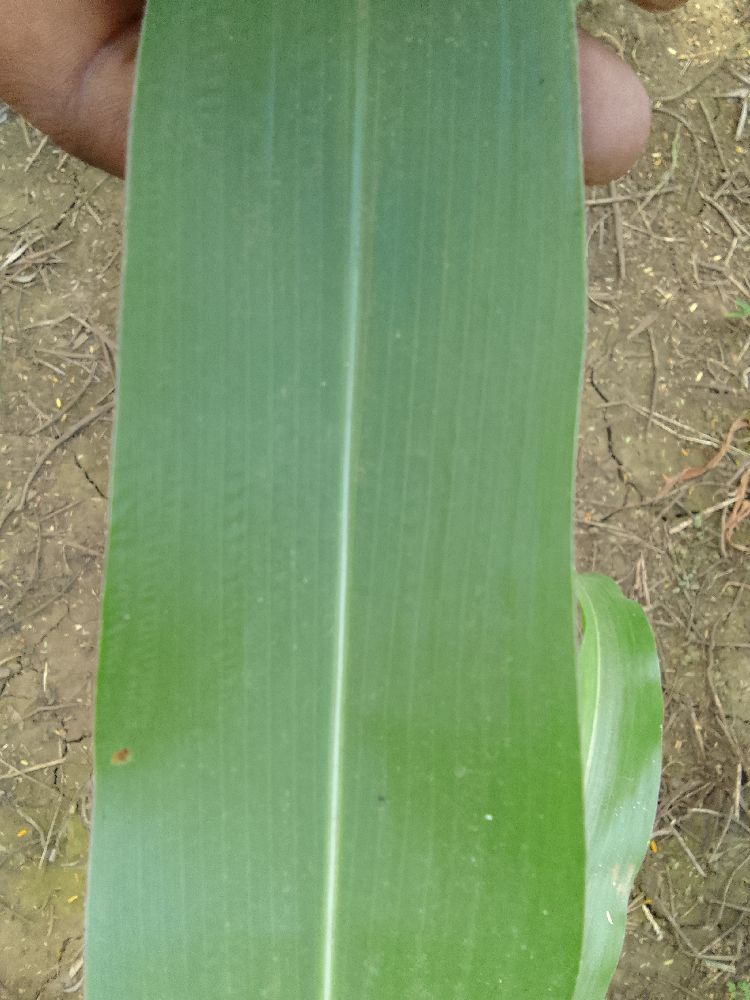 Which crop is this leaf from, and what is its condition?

maize, healthy
